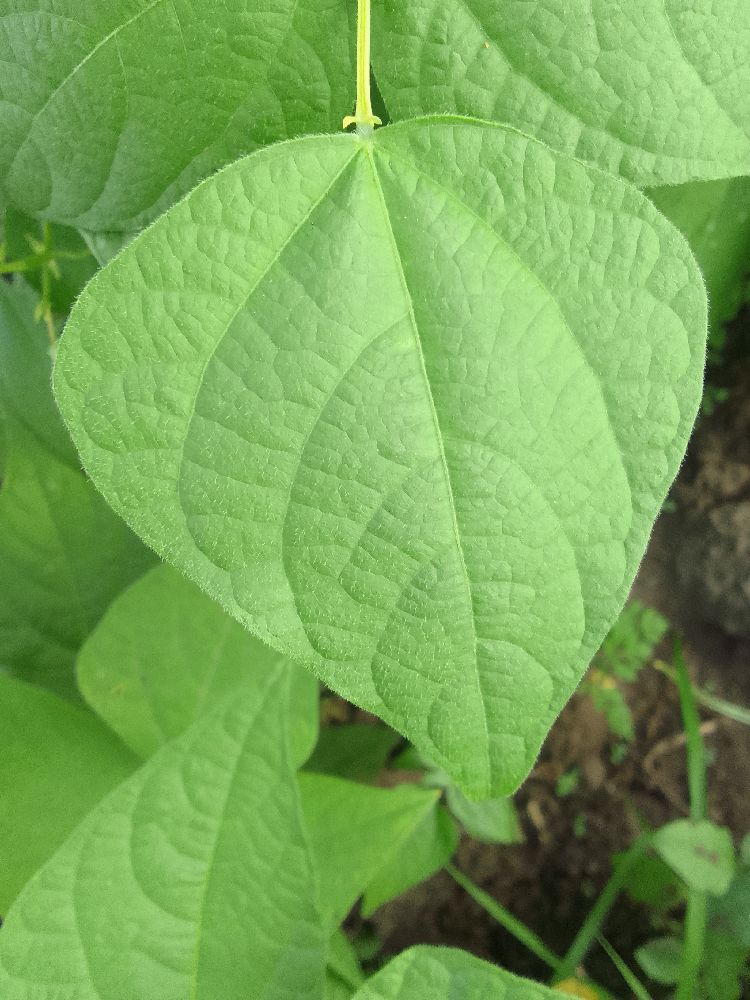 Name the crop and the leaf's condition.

common bean, healthy
